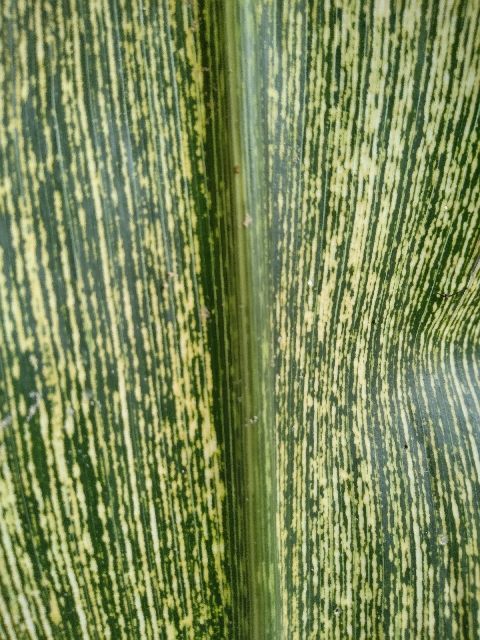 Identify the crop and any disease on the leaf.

maize, maize streak virus
